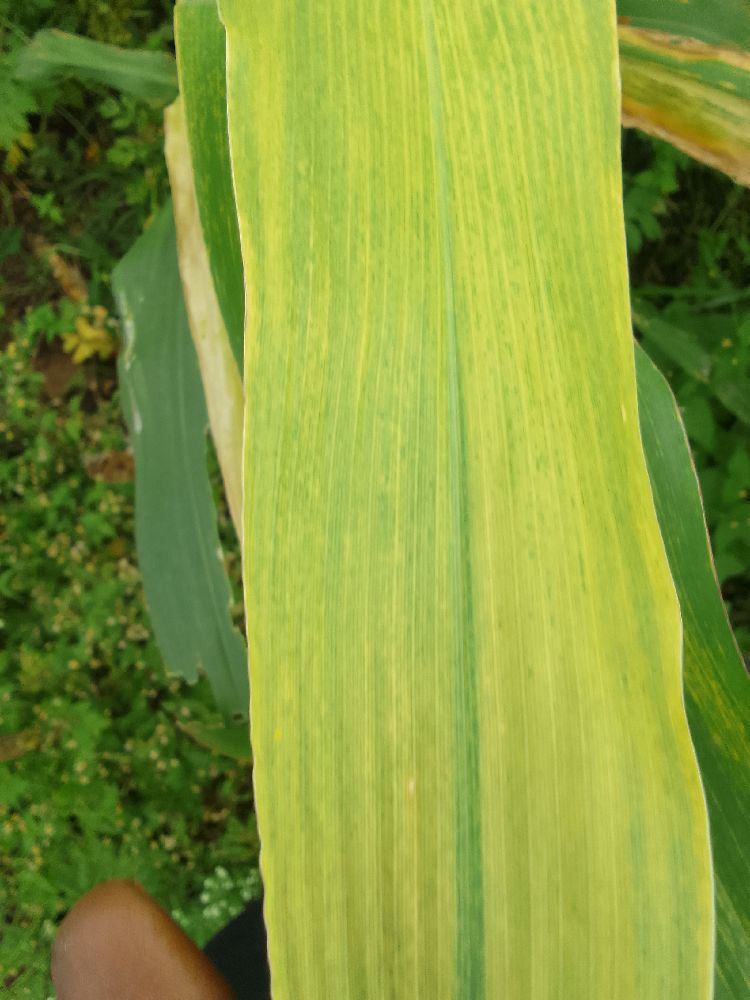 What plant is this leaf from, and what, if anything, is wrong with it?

maize, maize lethal necrosis
